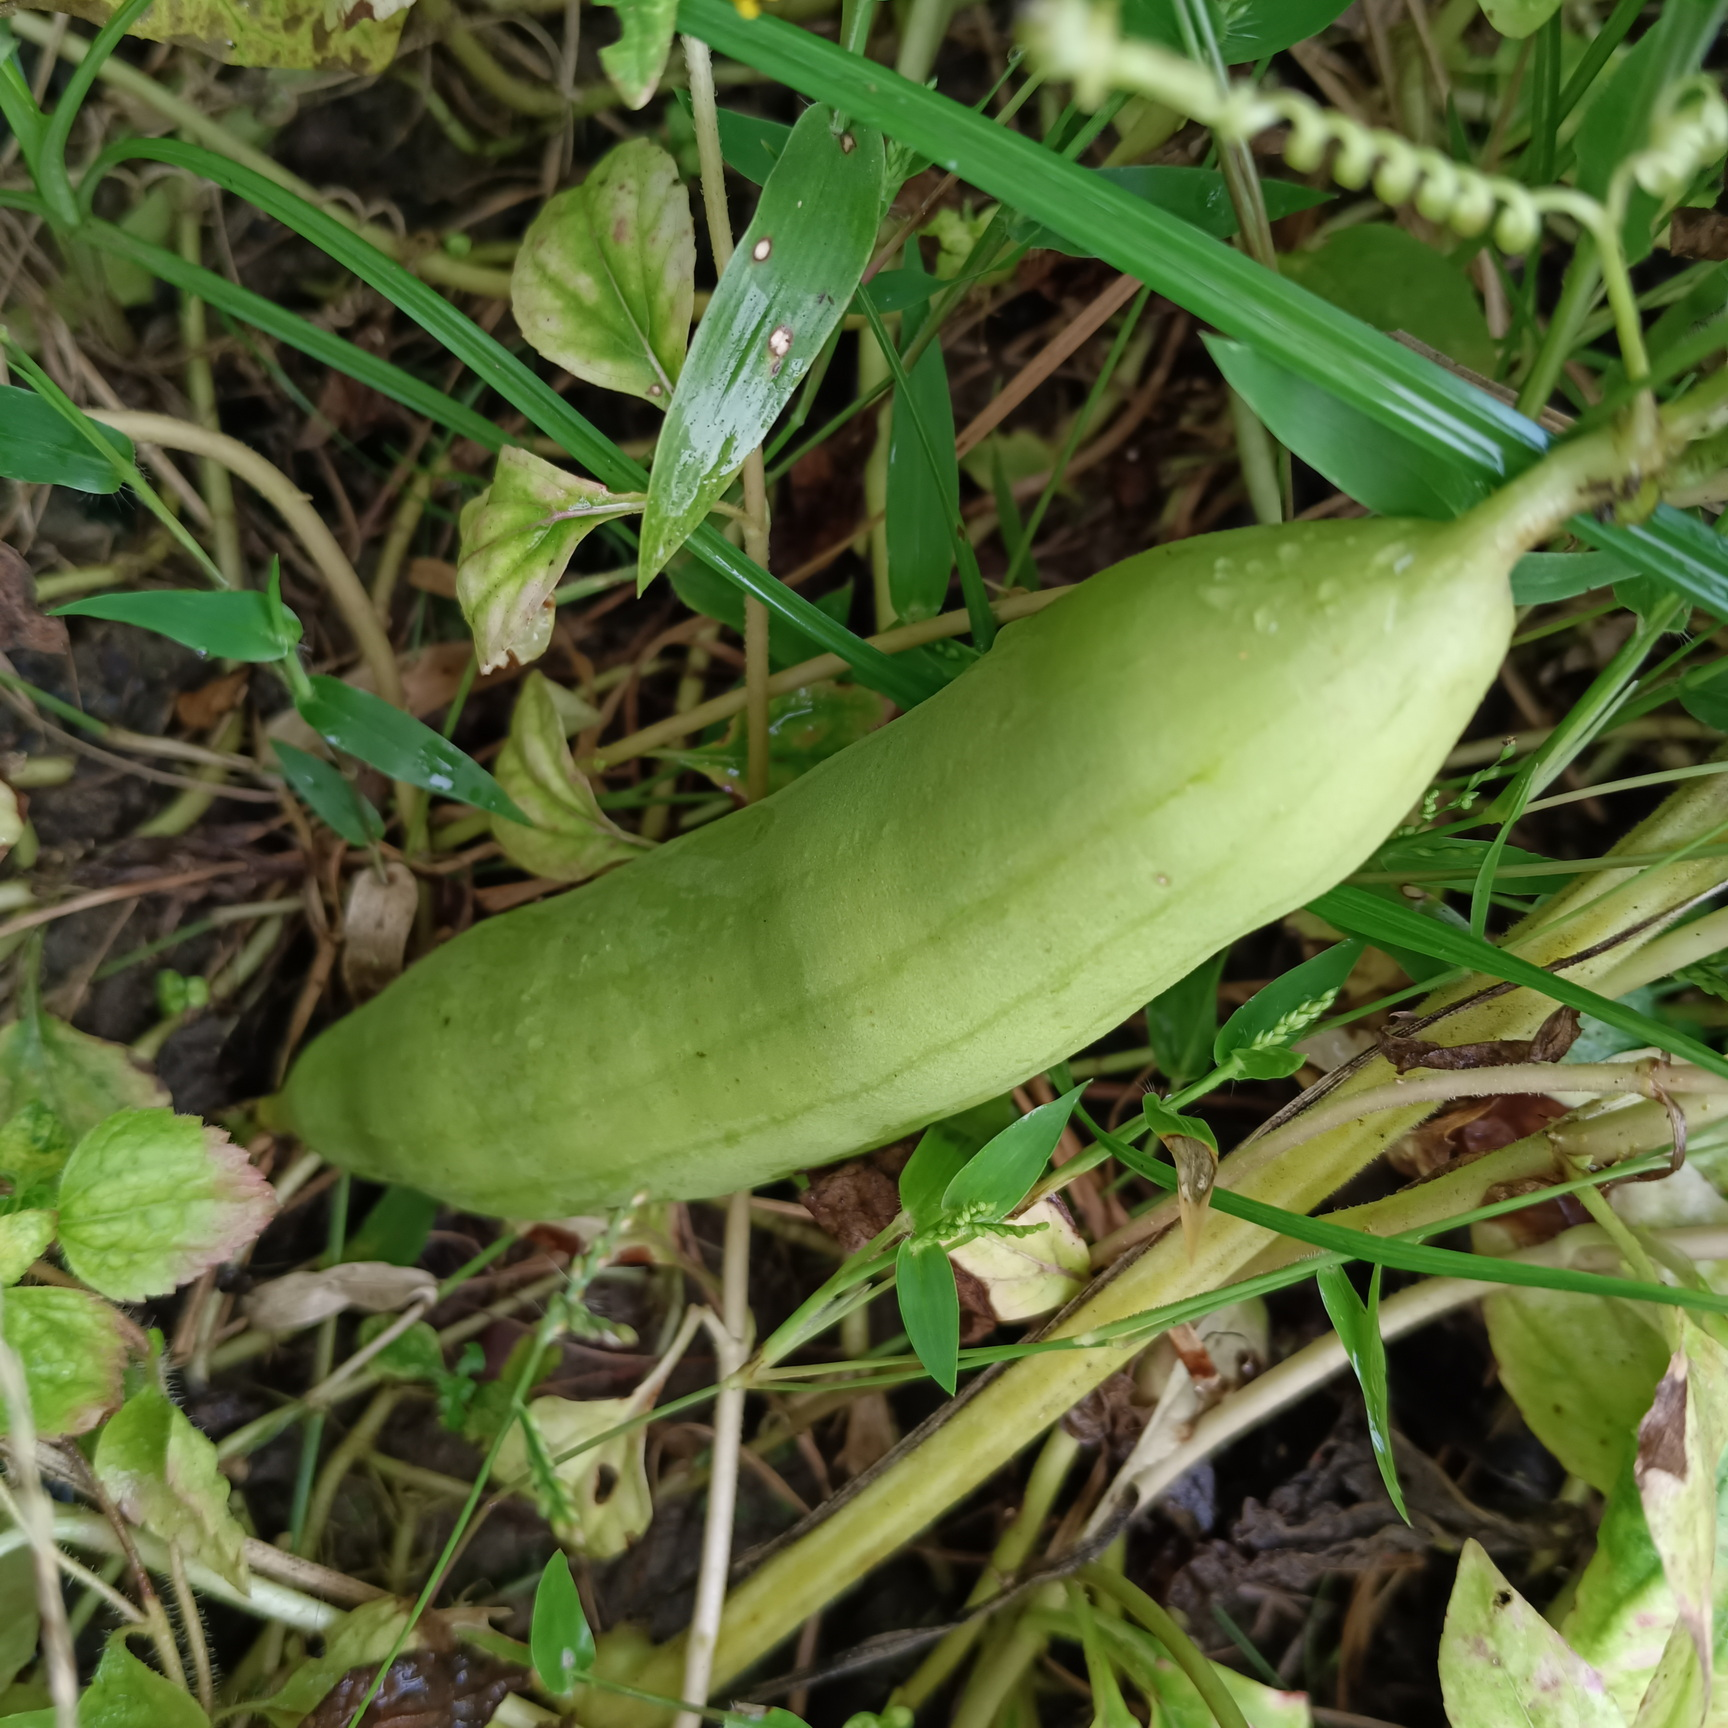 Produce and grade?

luffa, fresh
